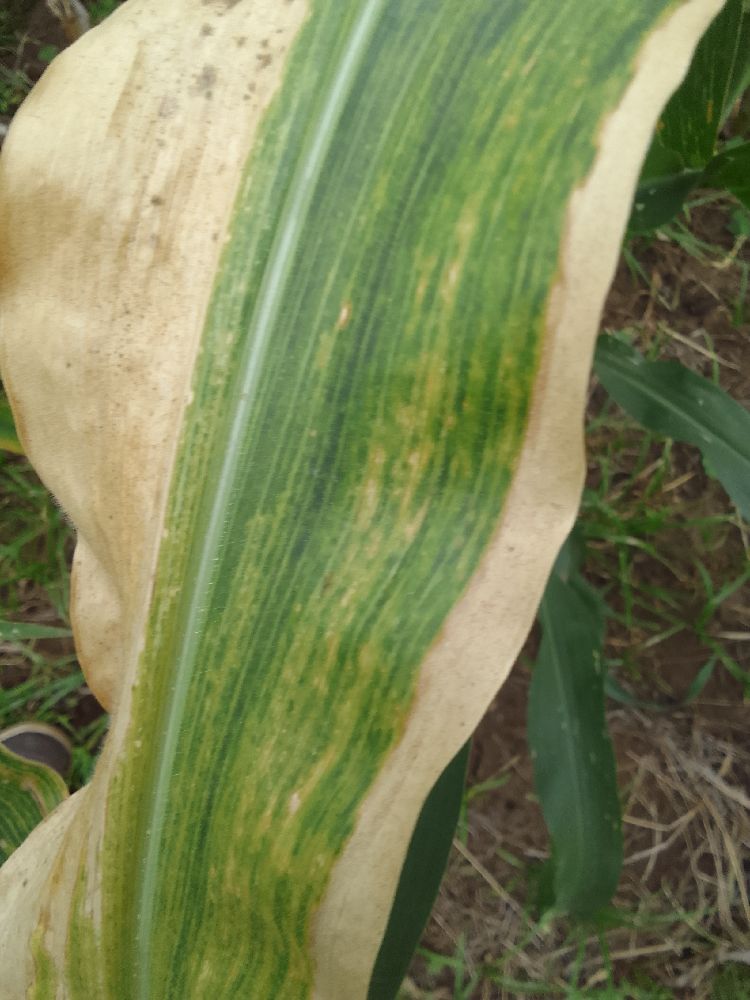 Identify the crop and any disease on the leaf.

maize, maize lethal necrosis
